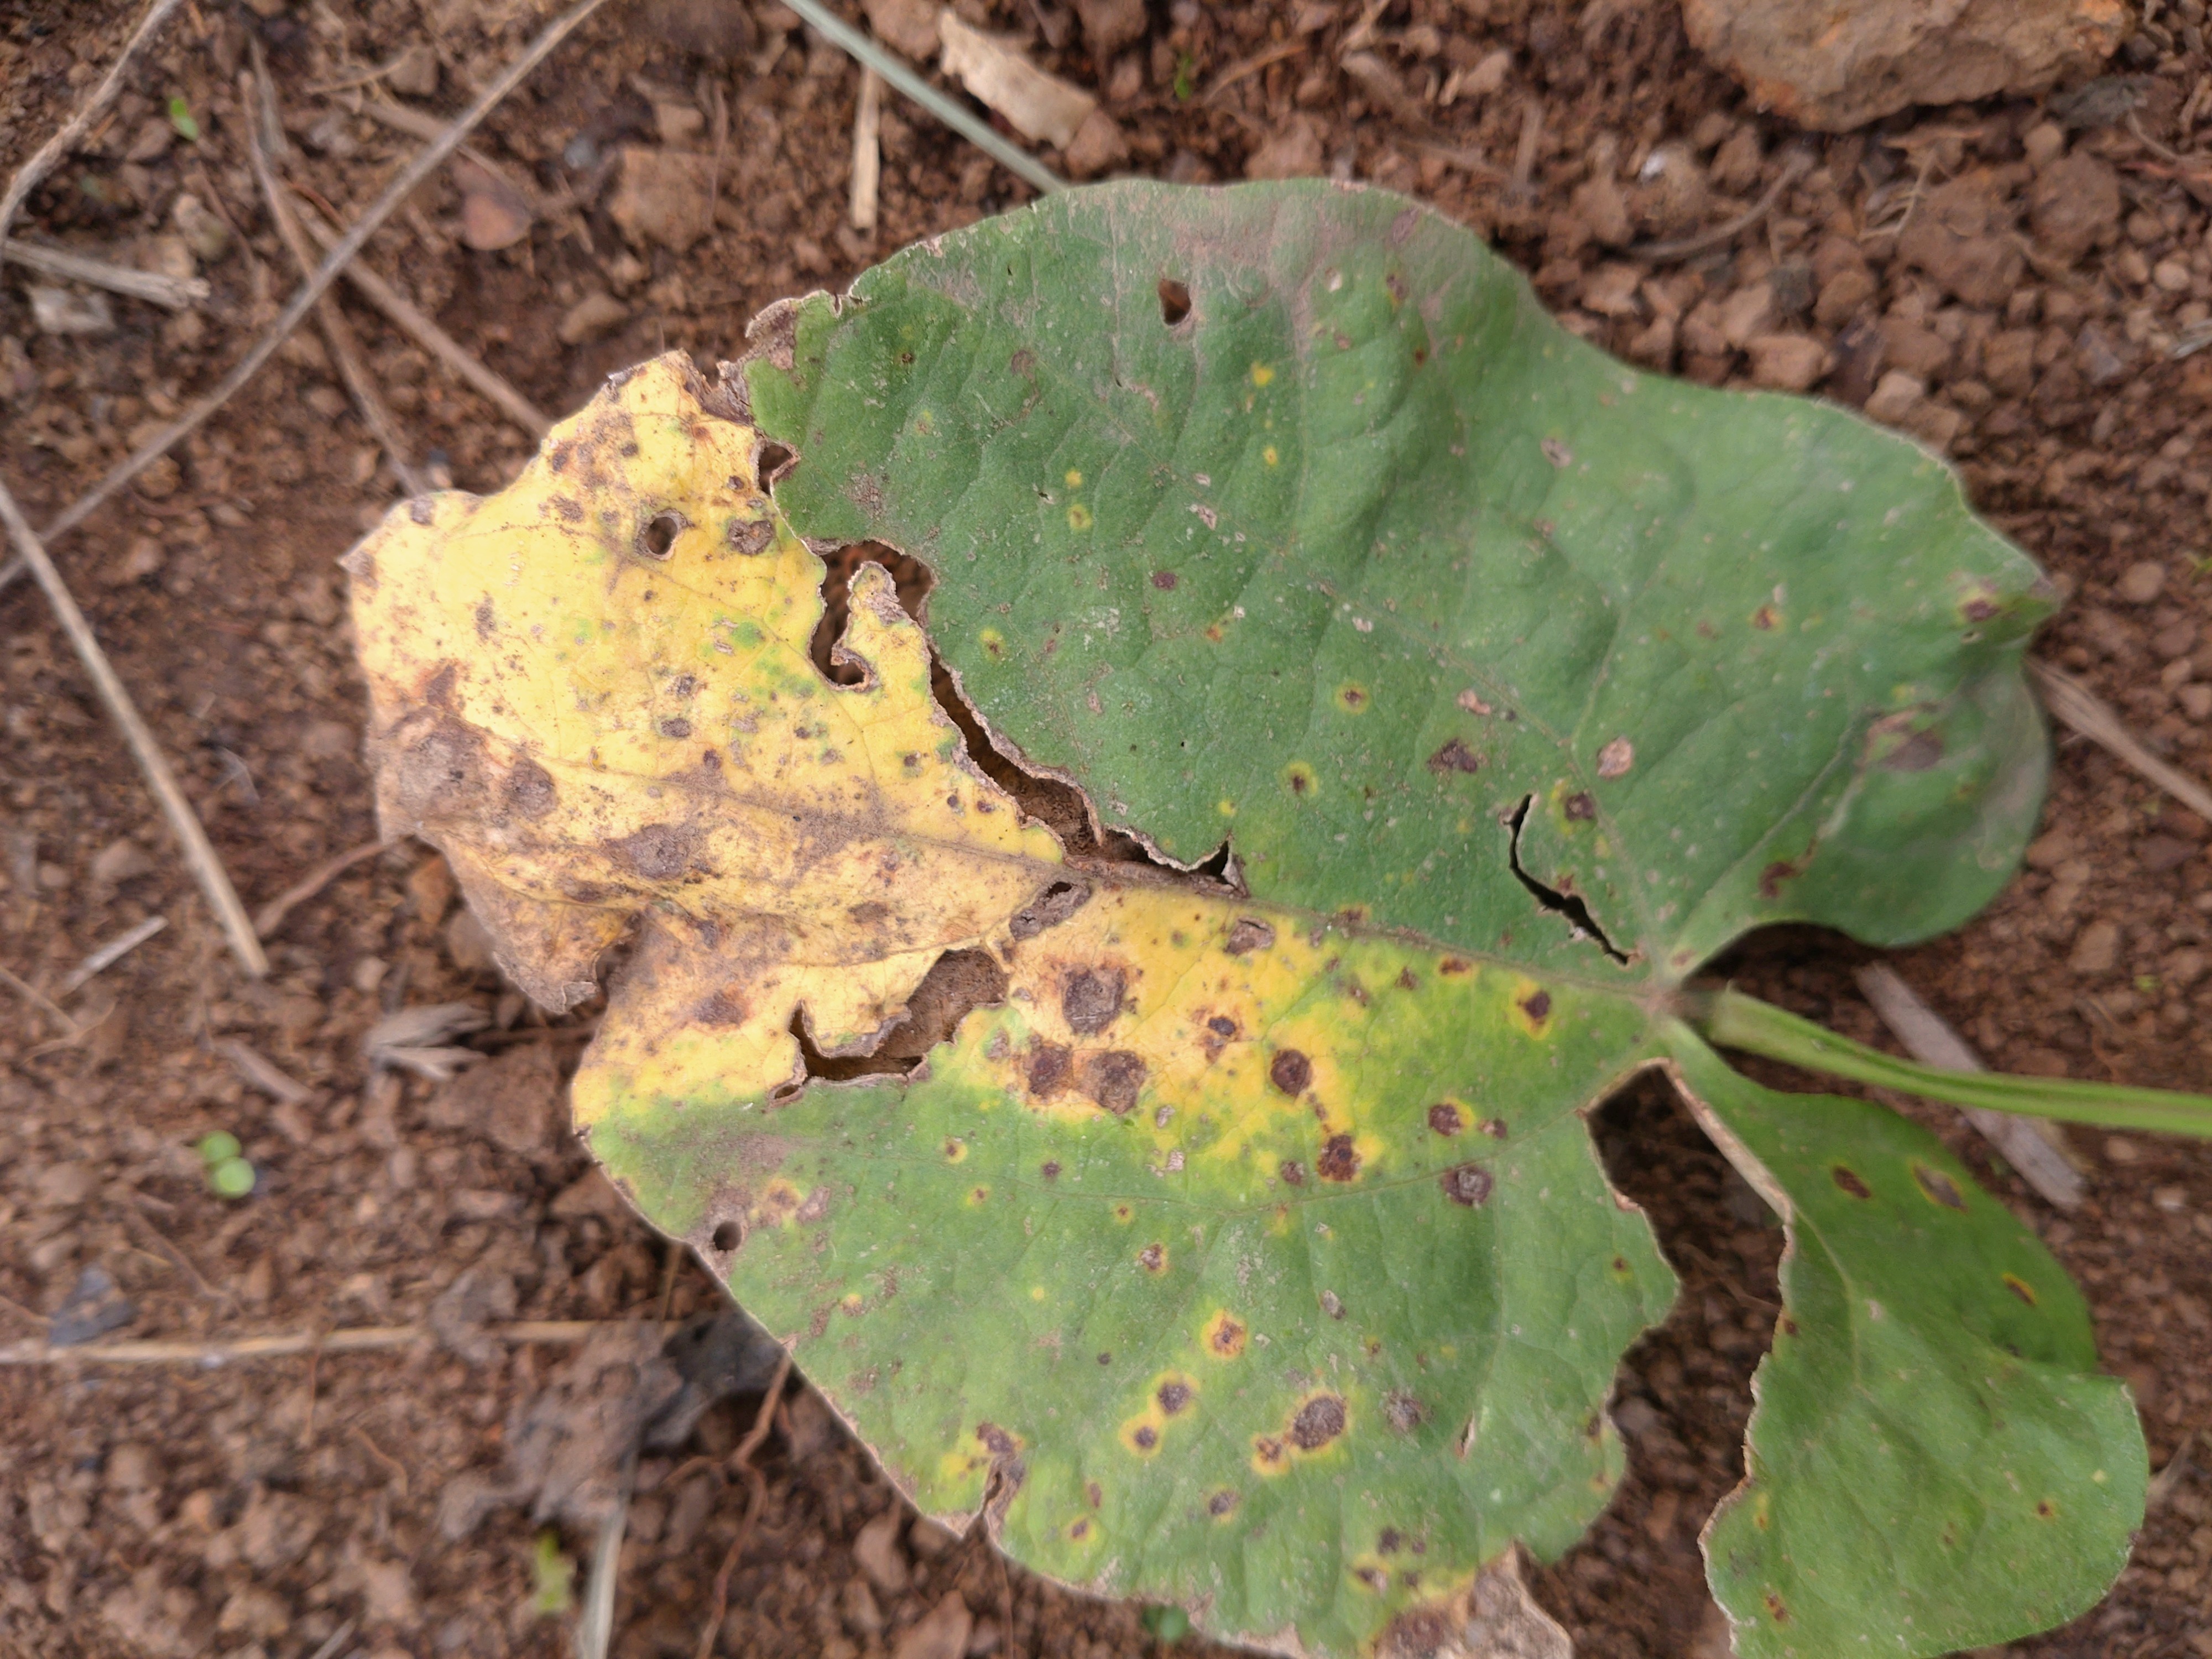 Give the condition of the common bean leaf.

rust
